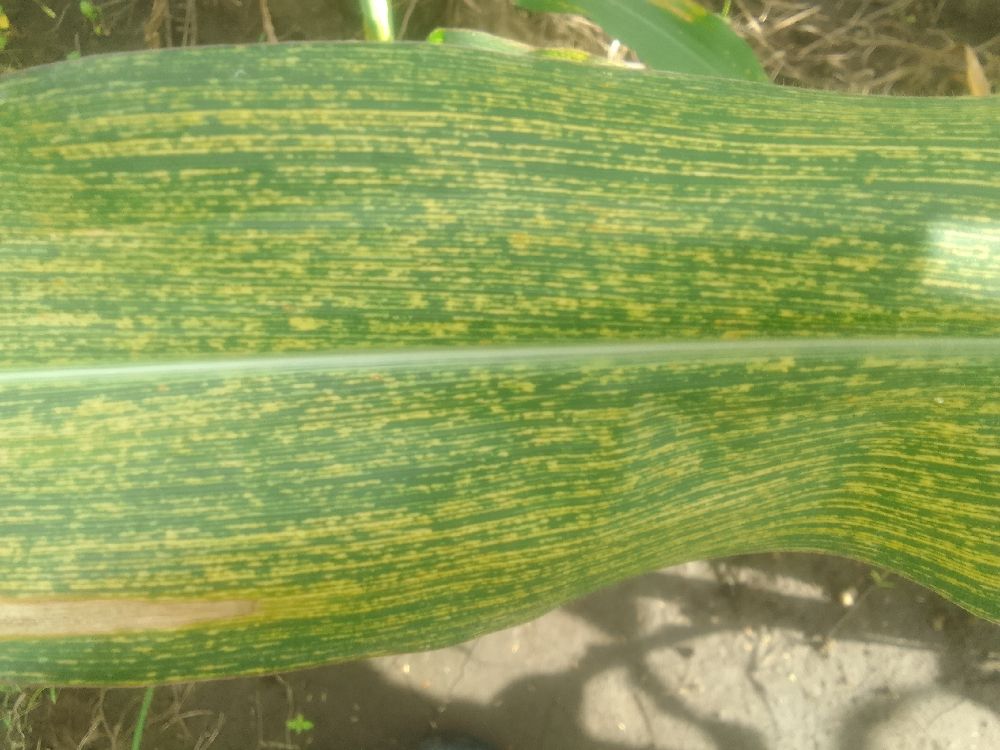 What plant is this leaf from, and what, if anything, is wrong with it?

maize, maize streak virus
